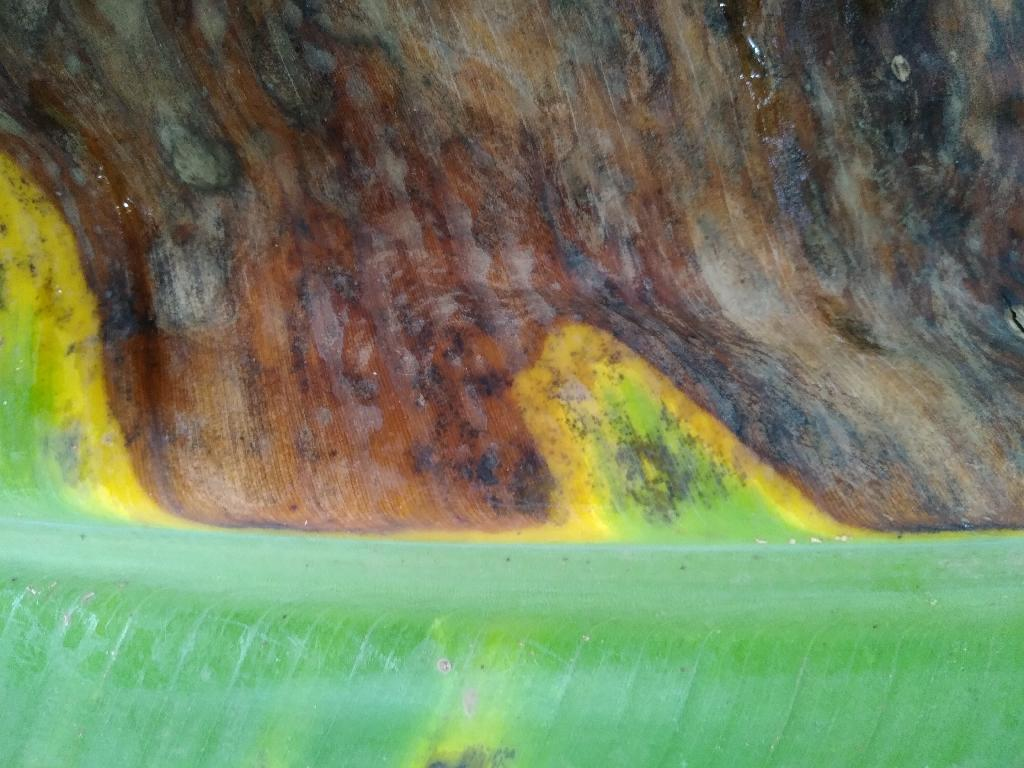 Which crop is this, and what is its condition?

banana, black sigatoka
